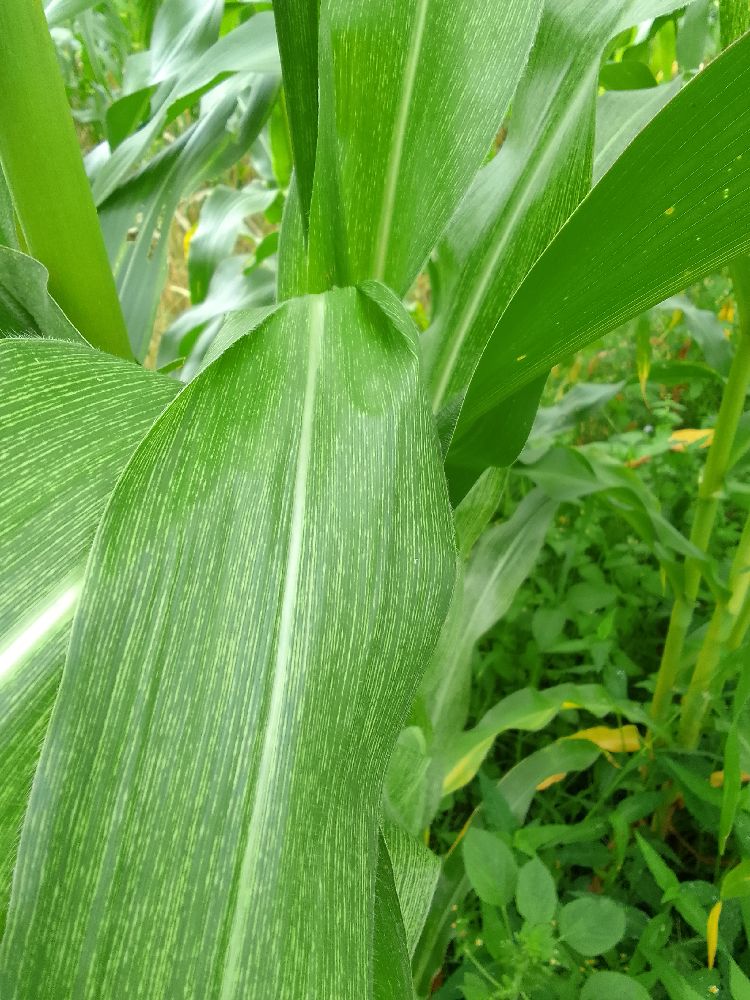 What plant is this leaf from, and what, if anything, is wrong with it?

maize, maize streak virus
